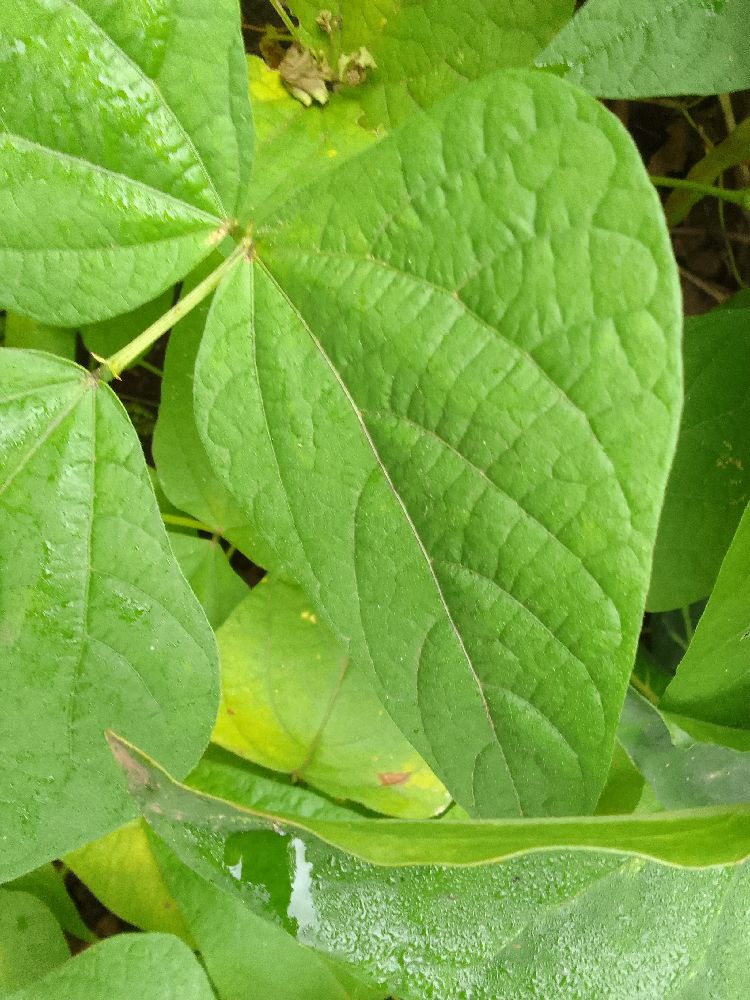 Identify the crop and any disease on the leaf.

common bean, healthy
